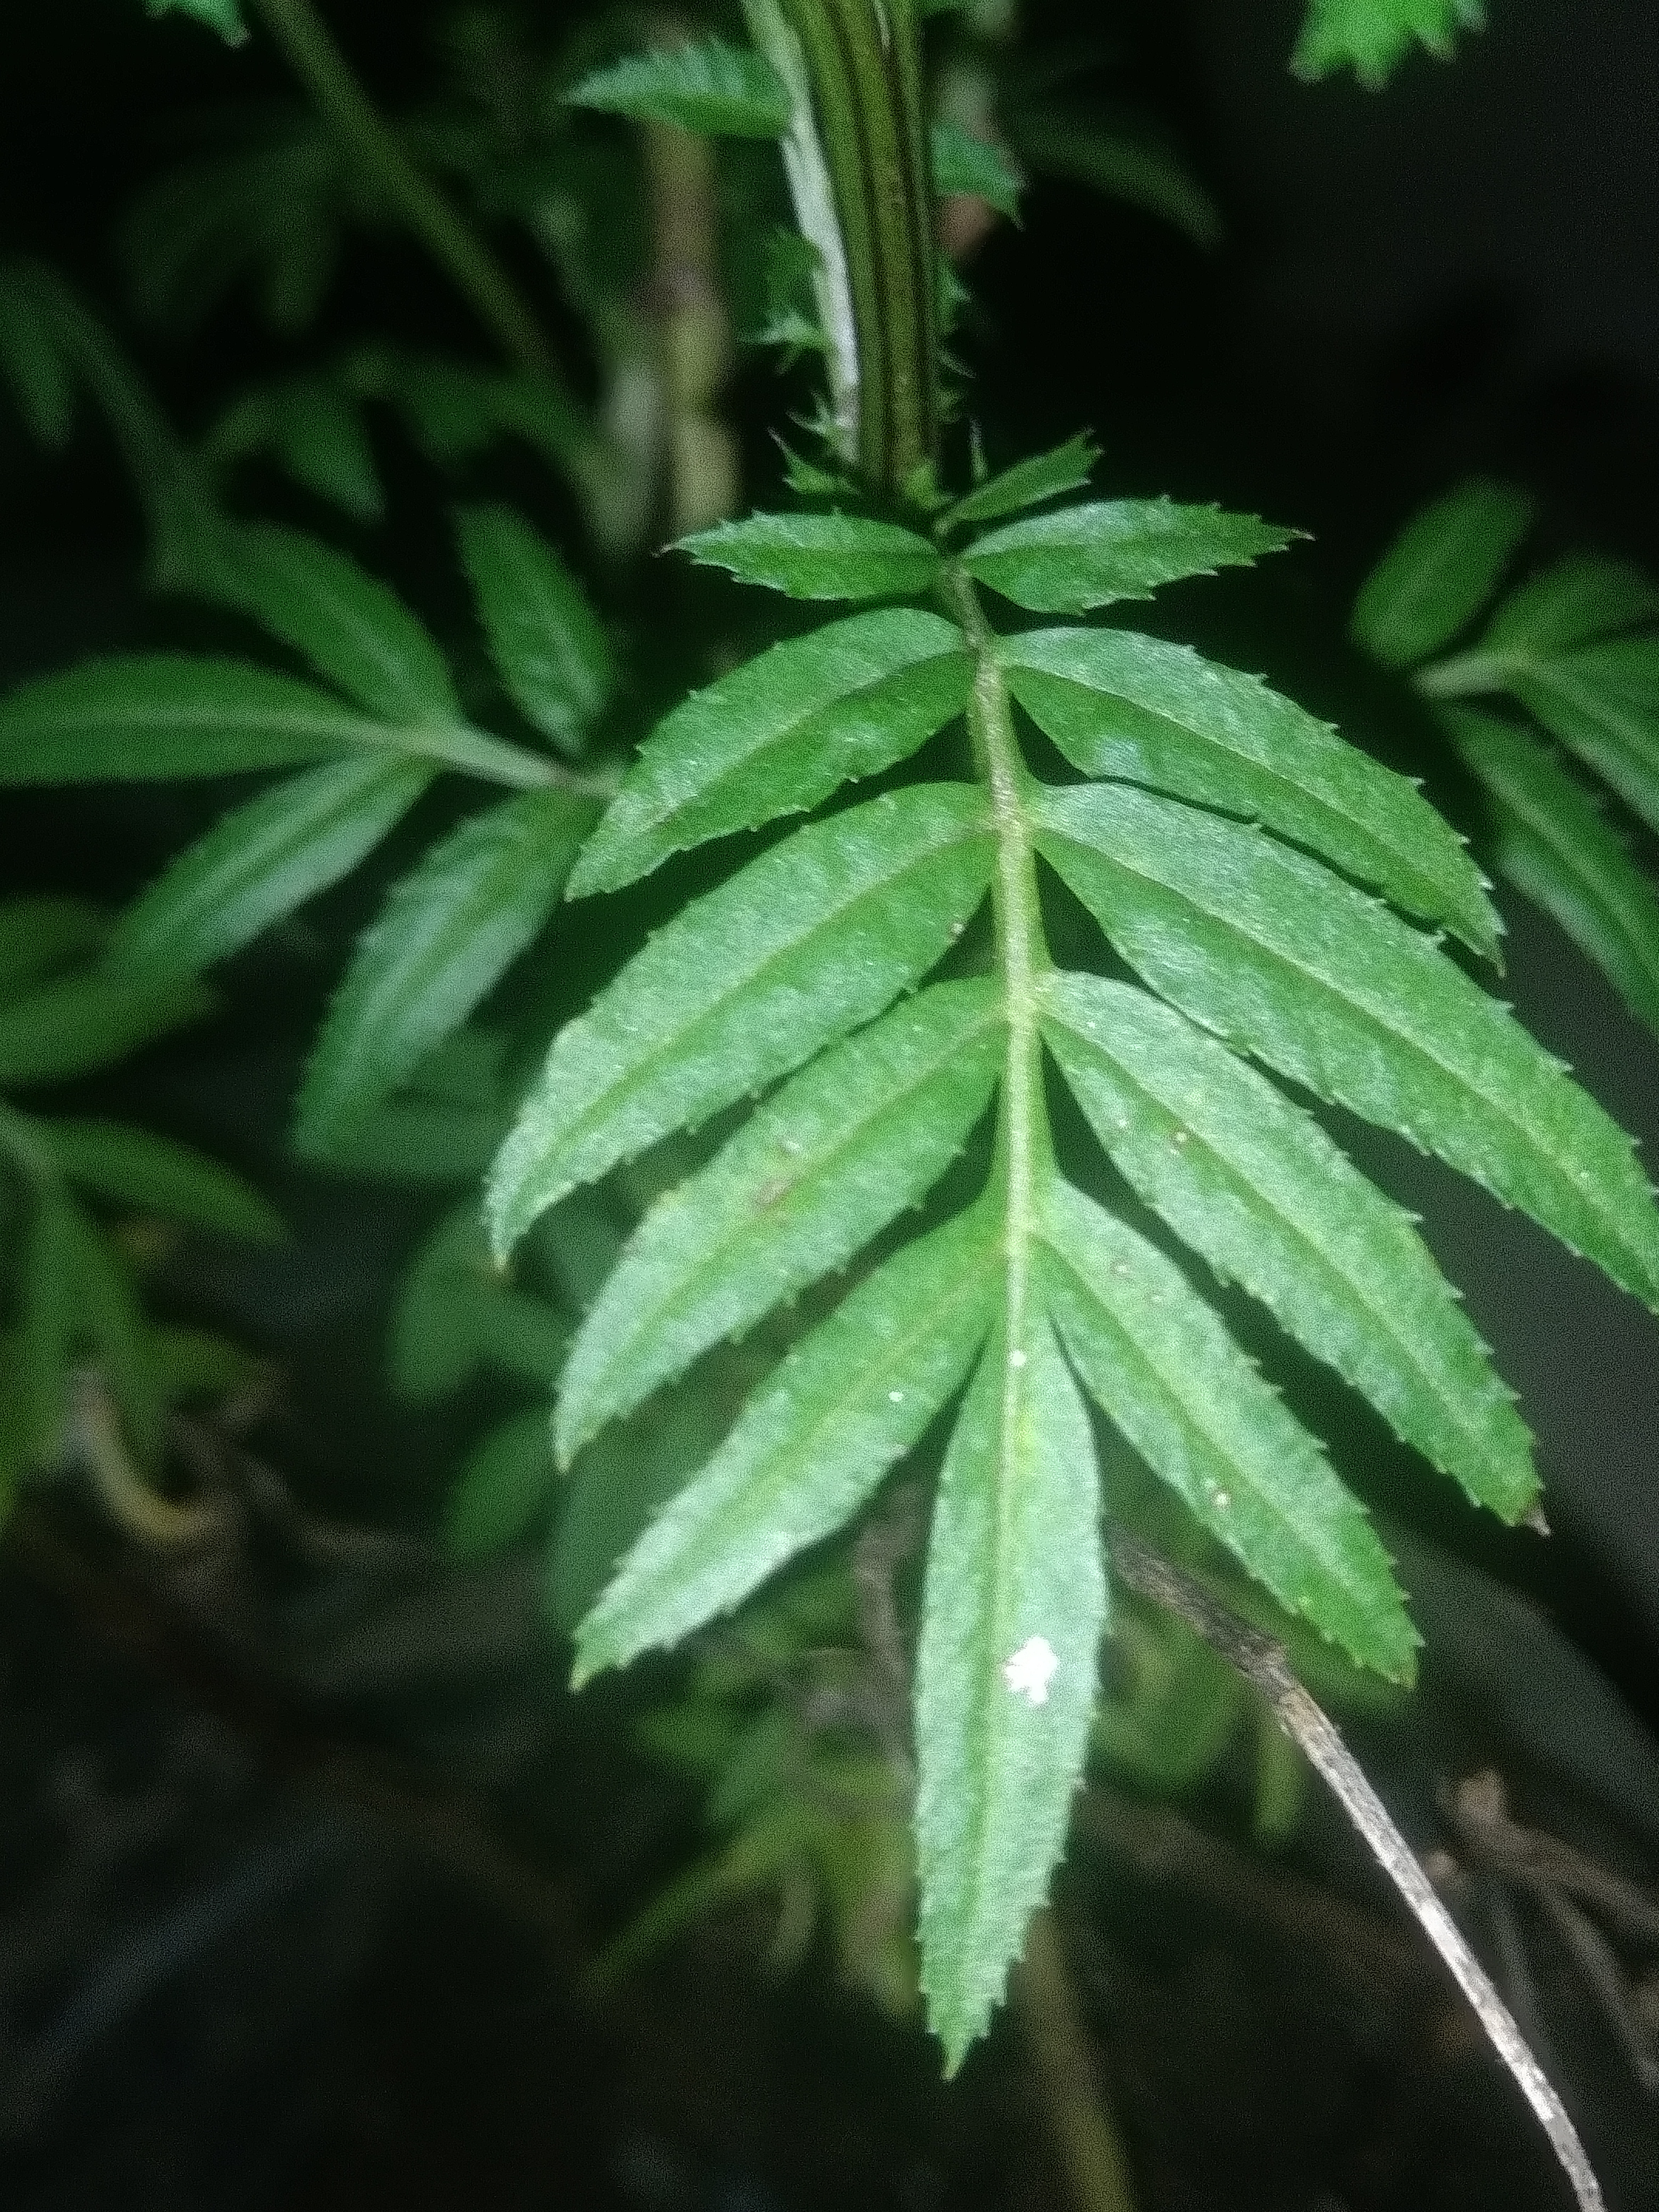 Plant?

marigold
